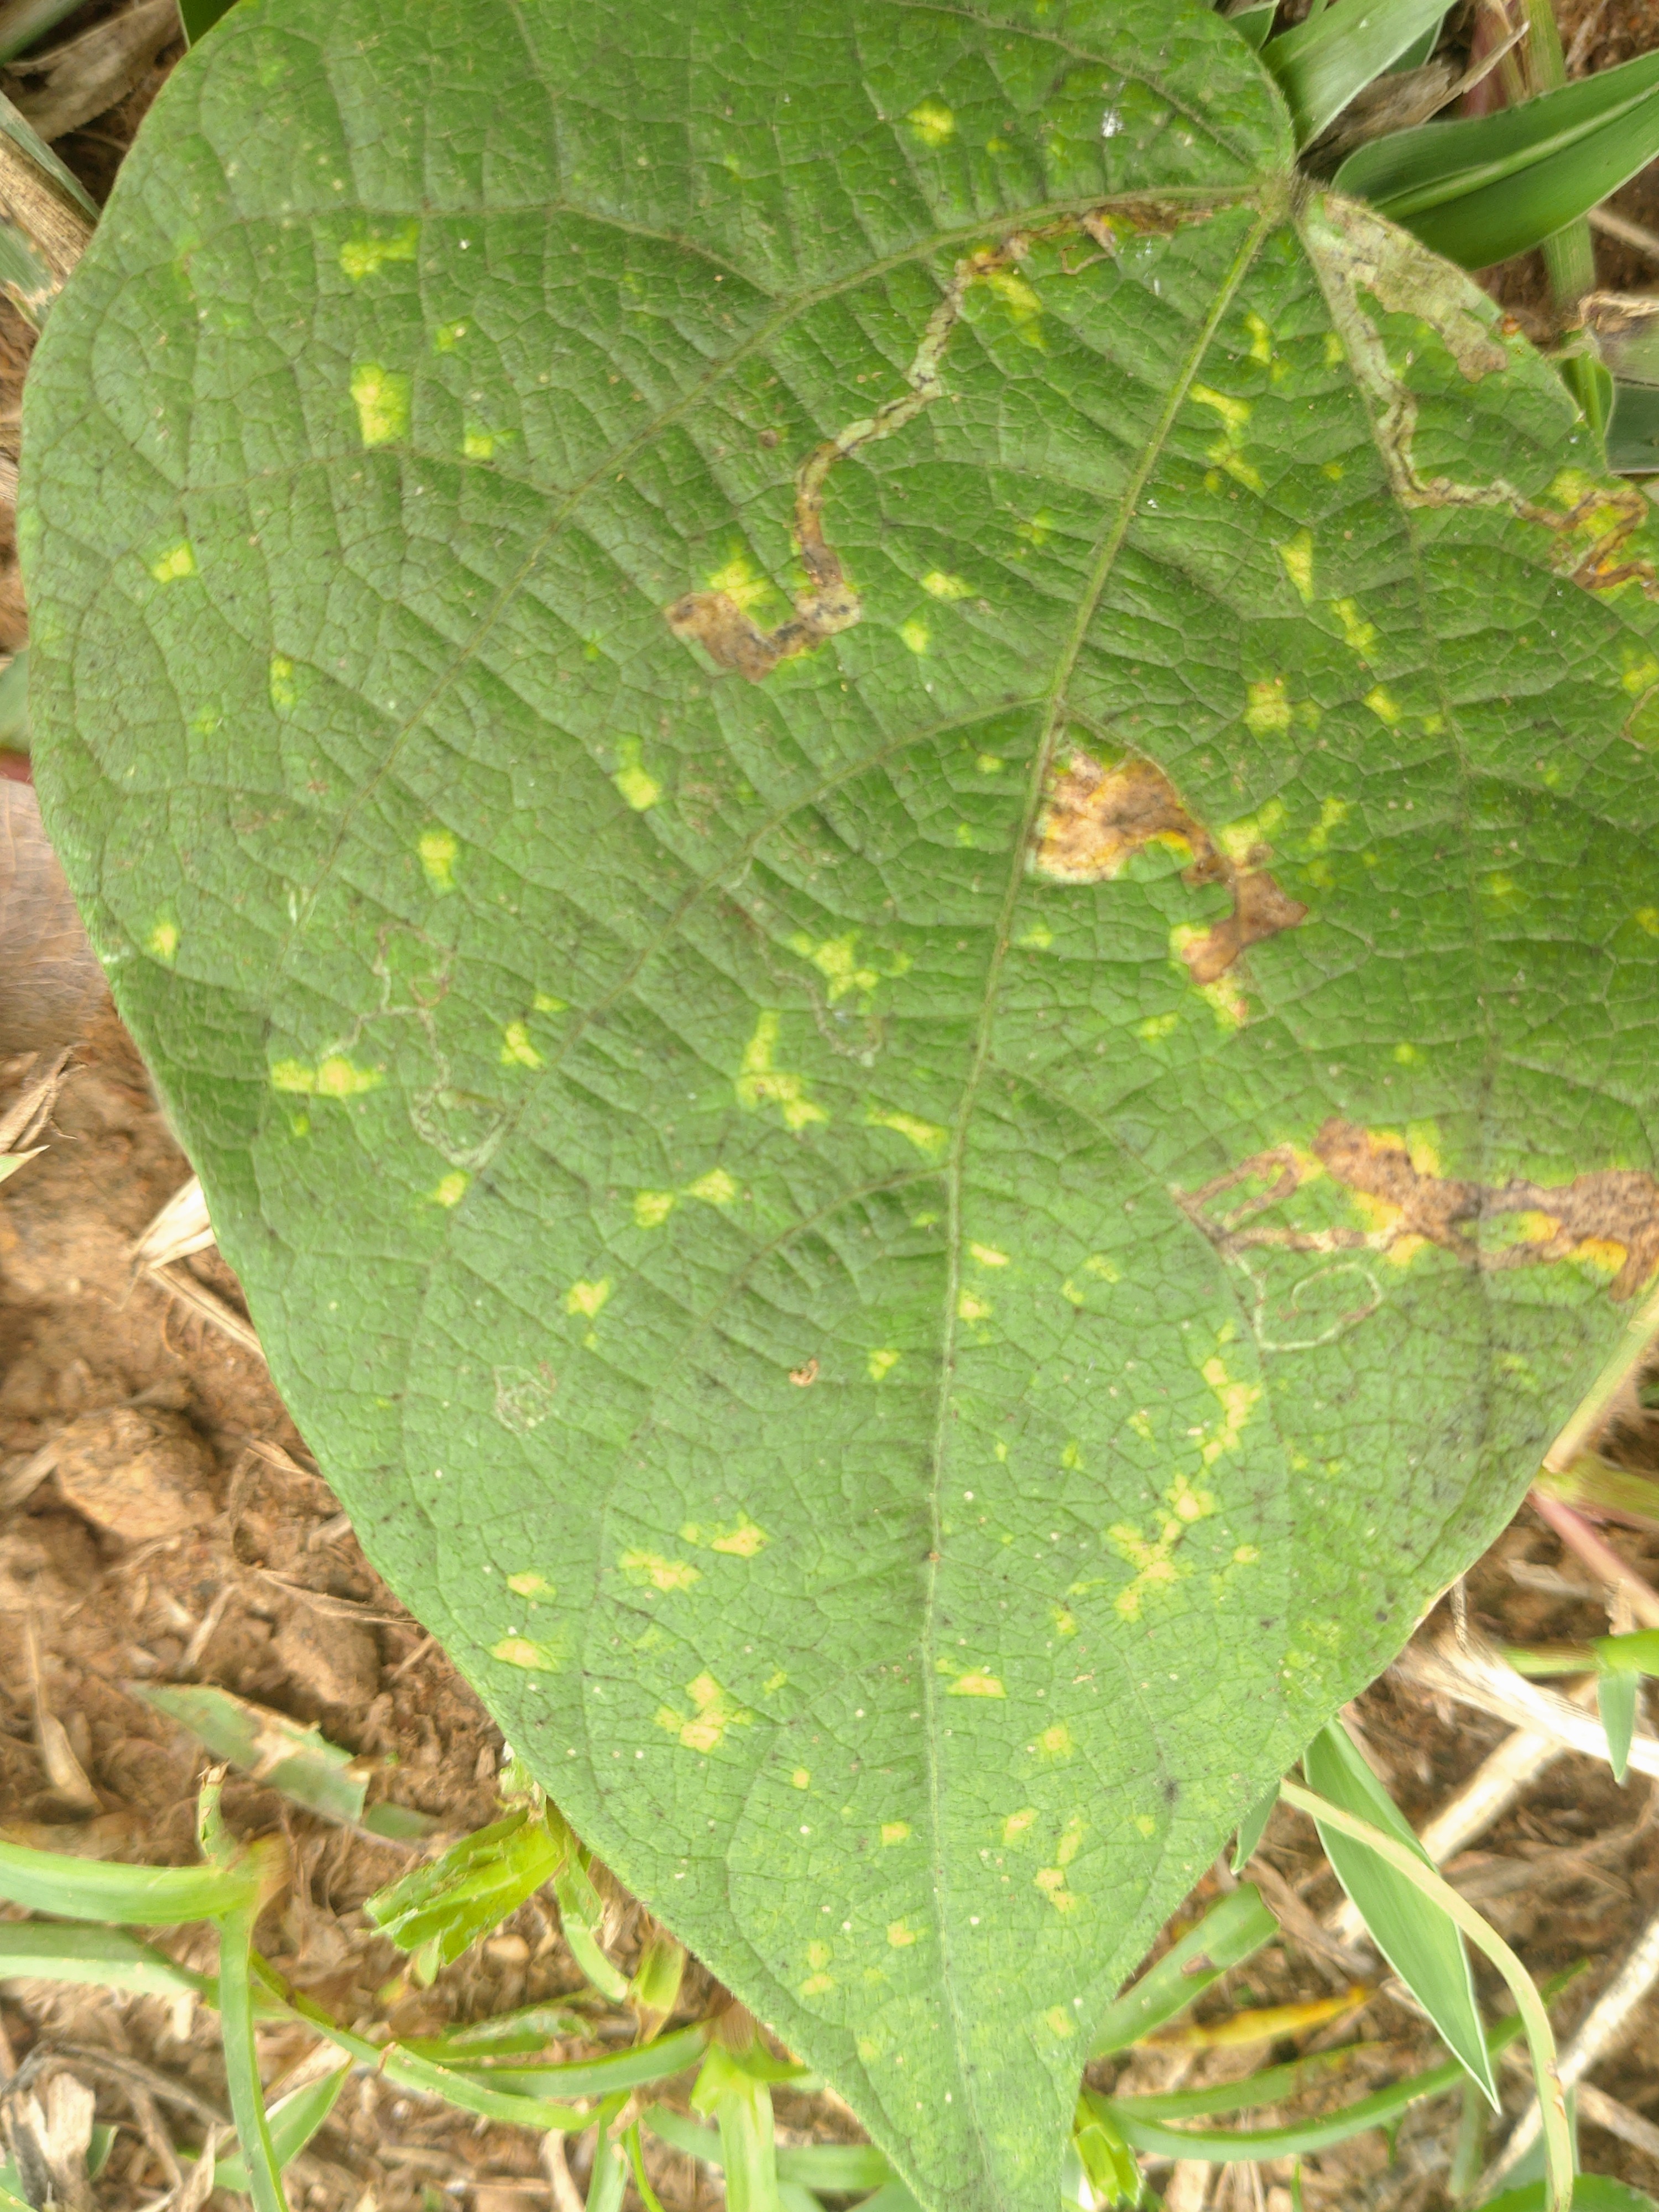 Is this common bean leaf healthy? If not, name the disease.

rust
